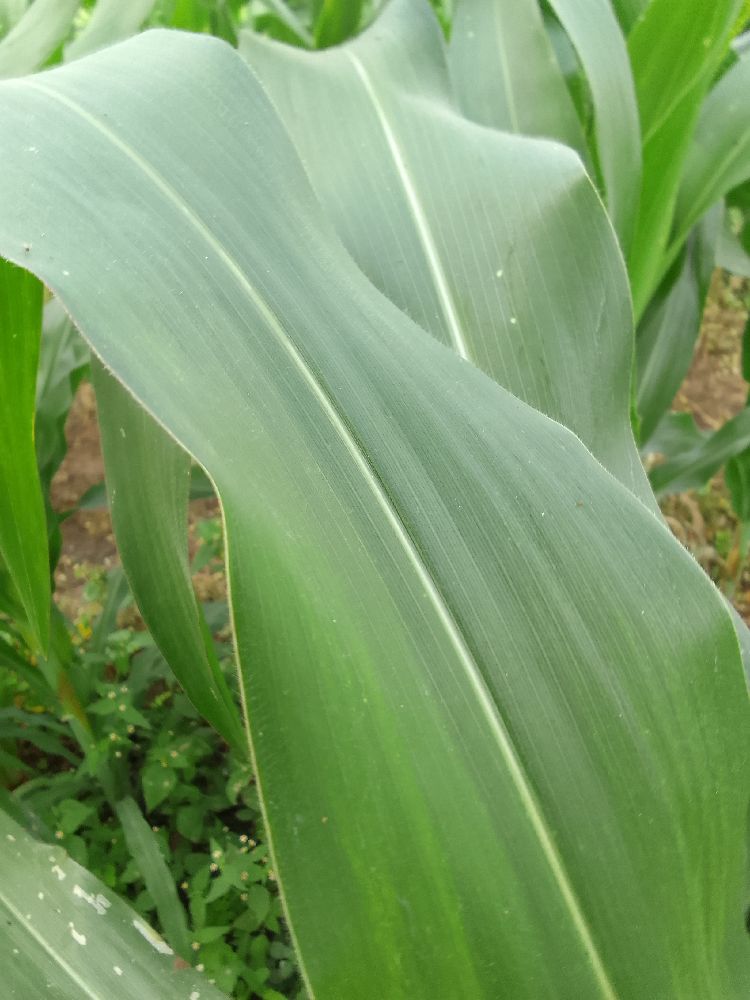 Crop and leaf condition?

maize, healthy
